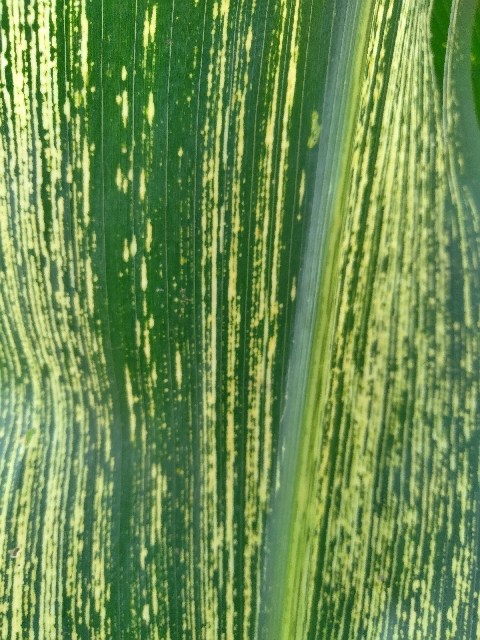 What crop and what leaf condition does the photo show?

maize, maize streak virus
